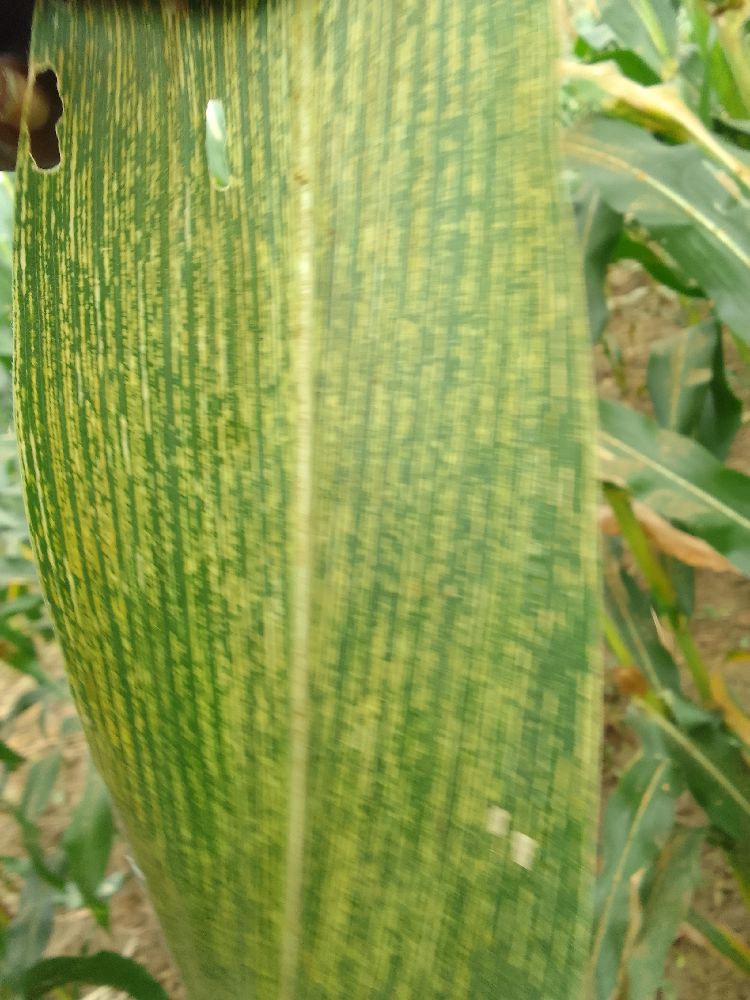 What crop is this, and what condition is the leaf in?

maize, maize streak virus
